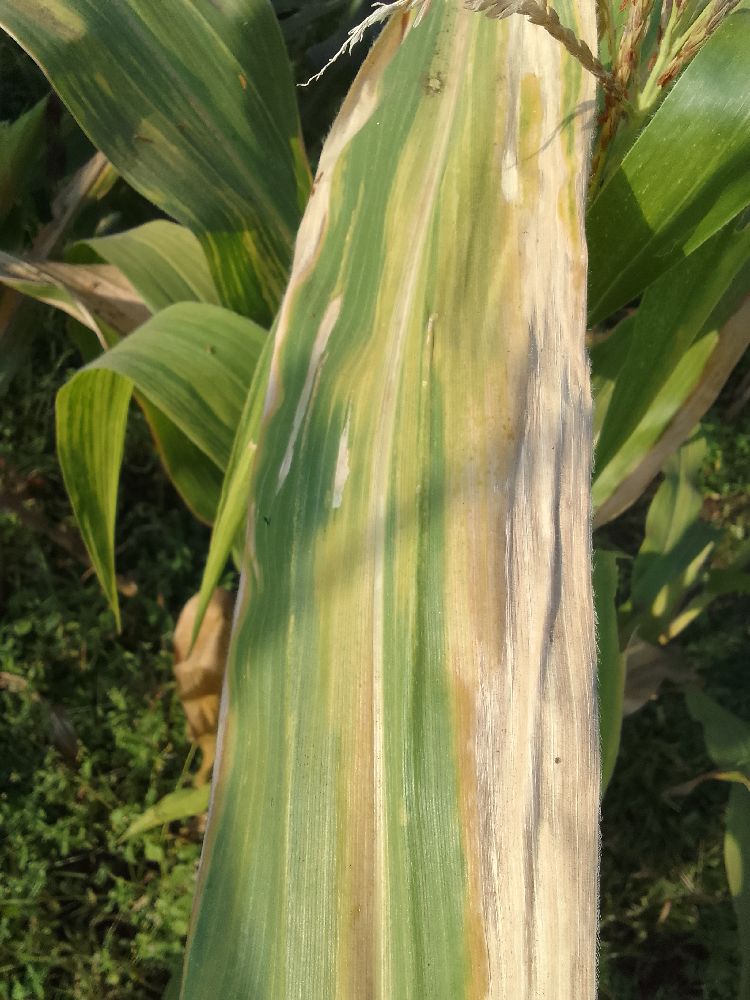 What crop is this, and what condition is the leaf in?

maize, maize lethal necrosis
